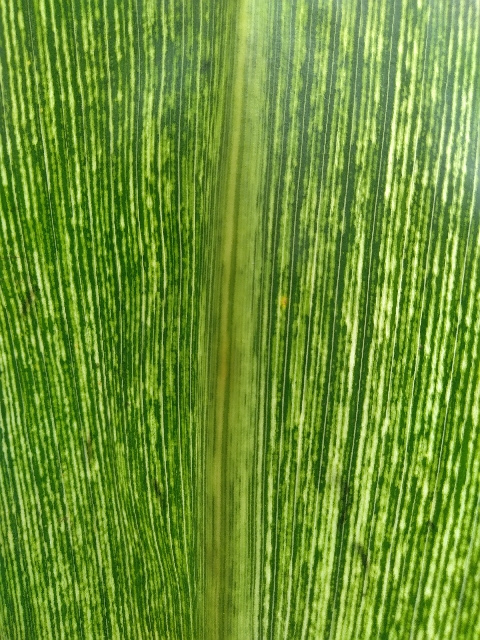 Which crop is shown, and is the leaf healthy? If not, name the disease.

maize, maize streak virus
